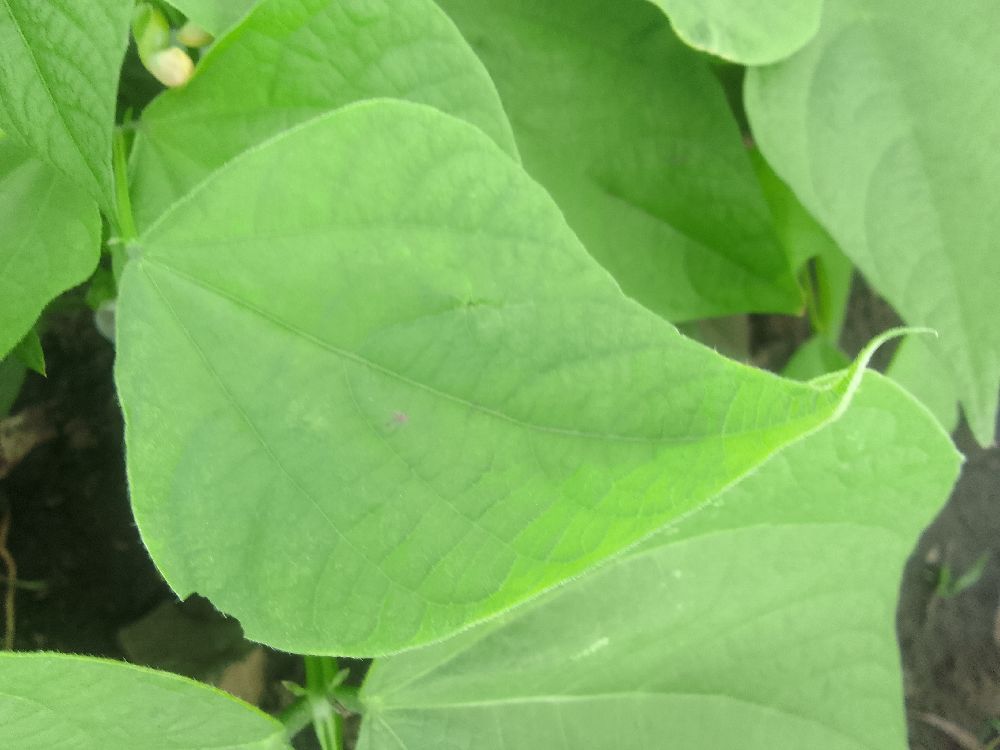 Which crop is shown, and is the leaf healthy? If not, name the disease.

common bean, healthy
